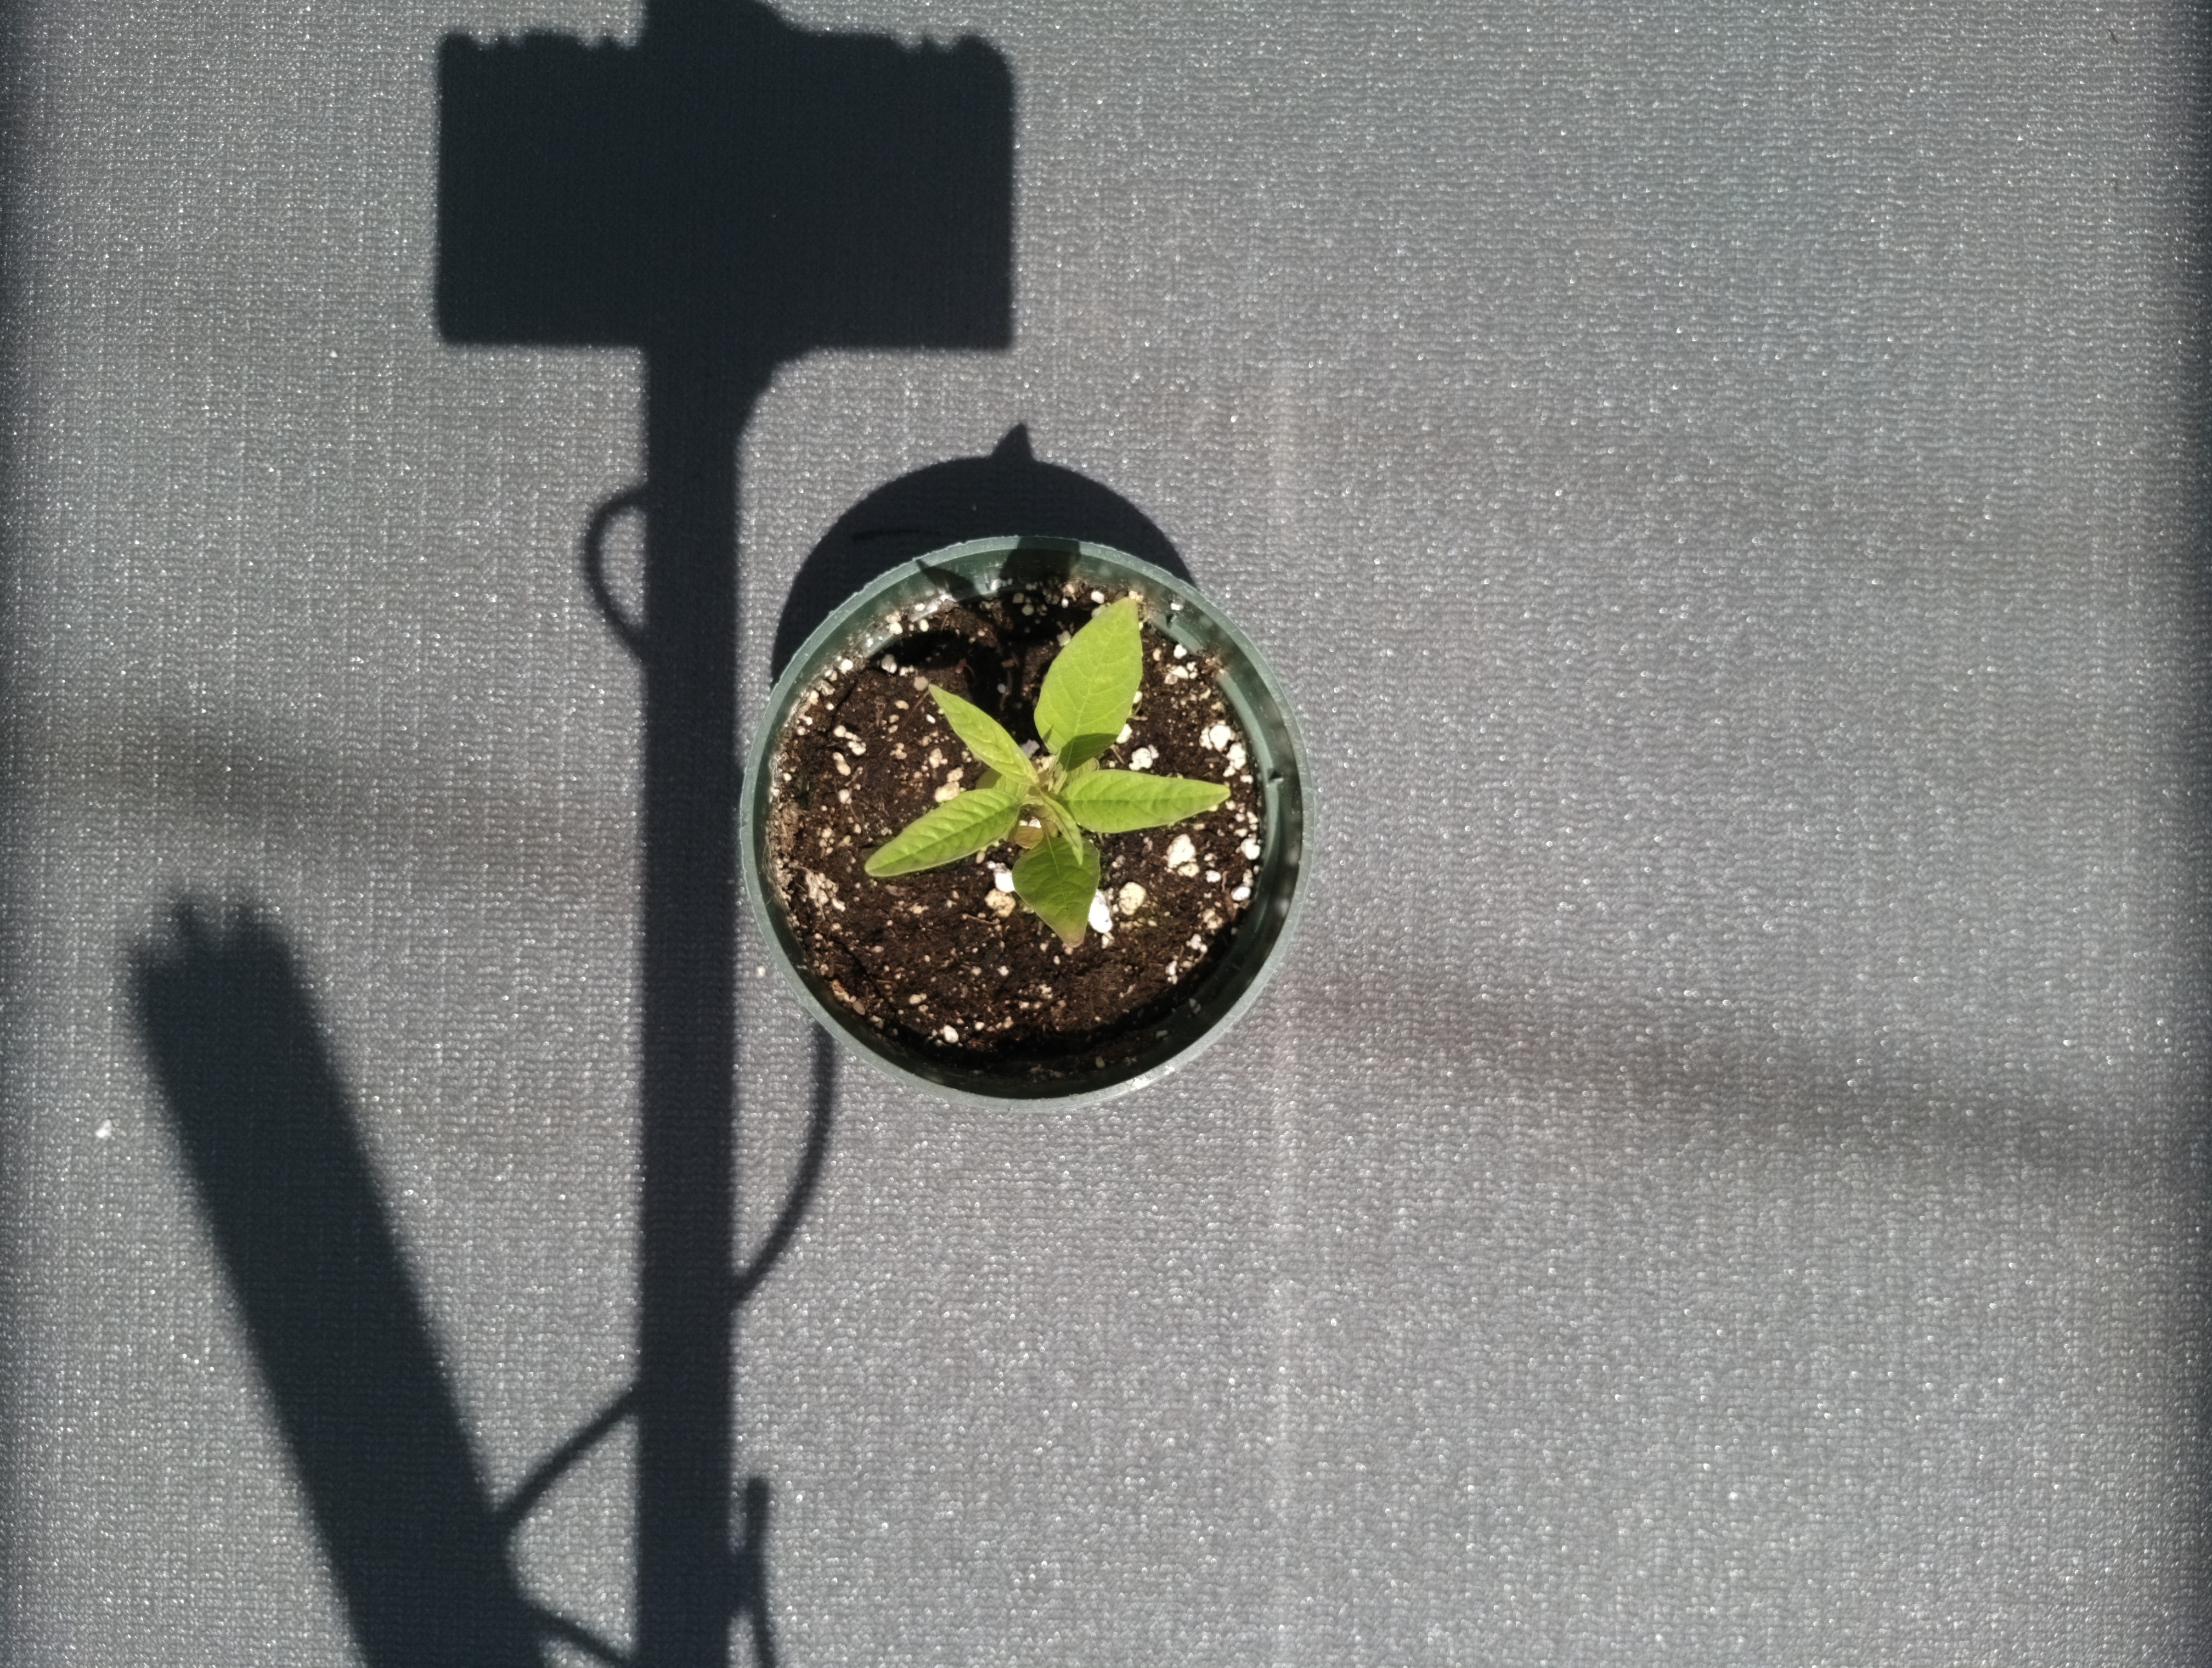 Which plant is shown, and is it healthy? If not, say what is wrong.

waterhemp, chlorosis only
